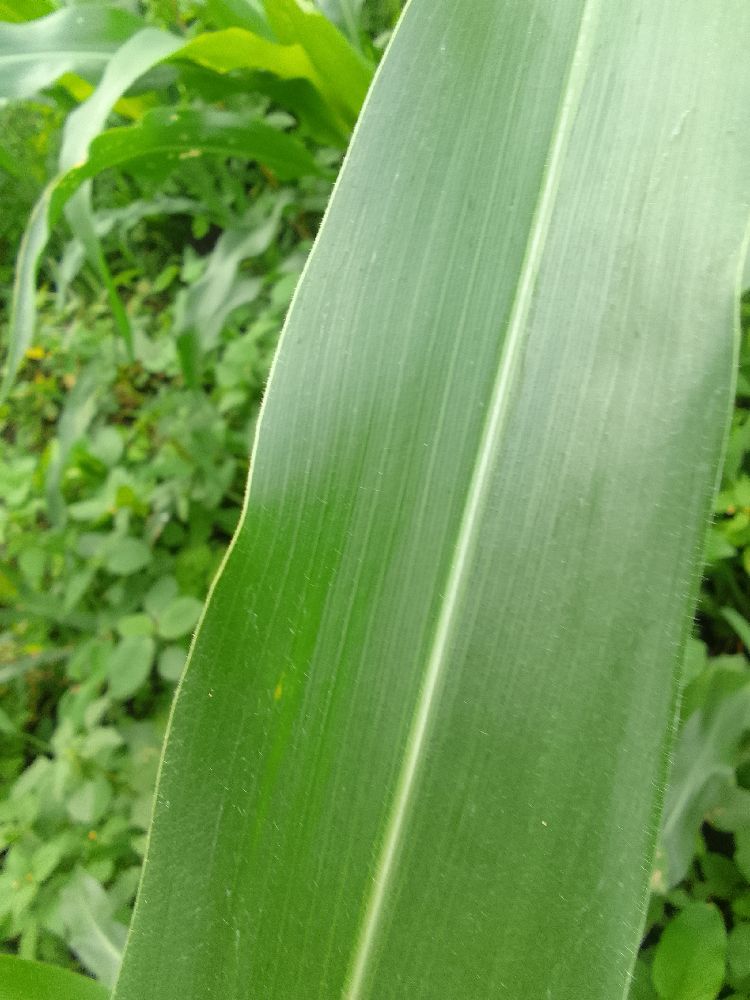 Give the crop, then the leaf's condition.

maize, healthy
